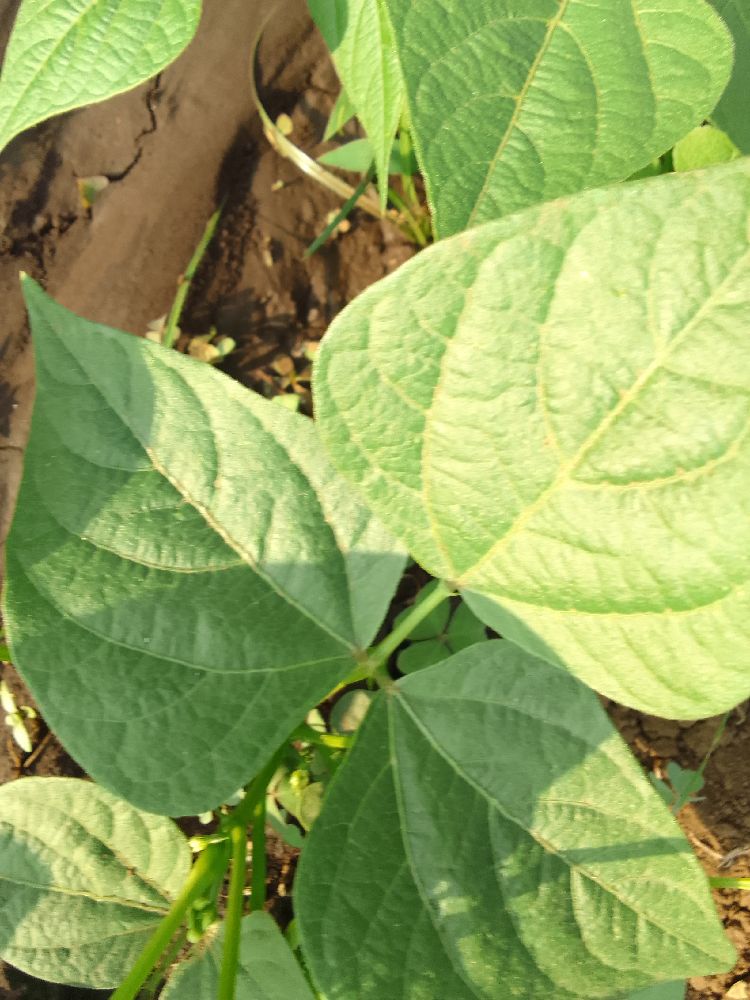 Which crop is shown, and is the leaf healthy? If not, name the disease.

common bean, healthy
